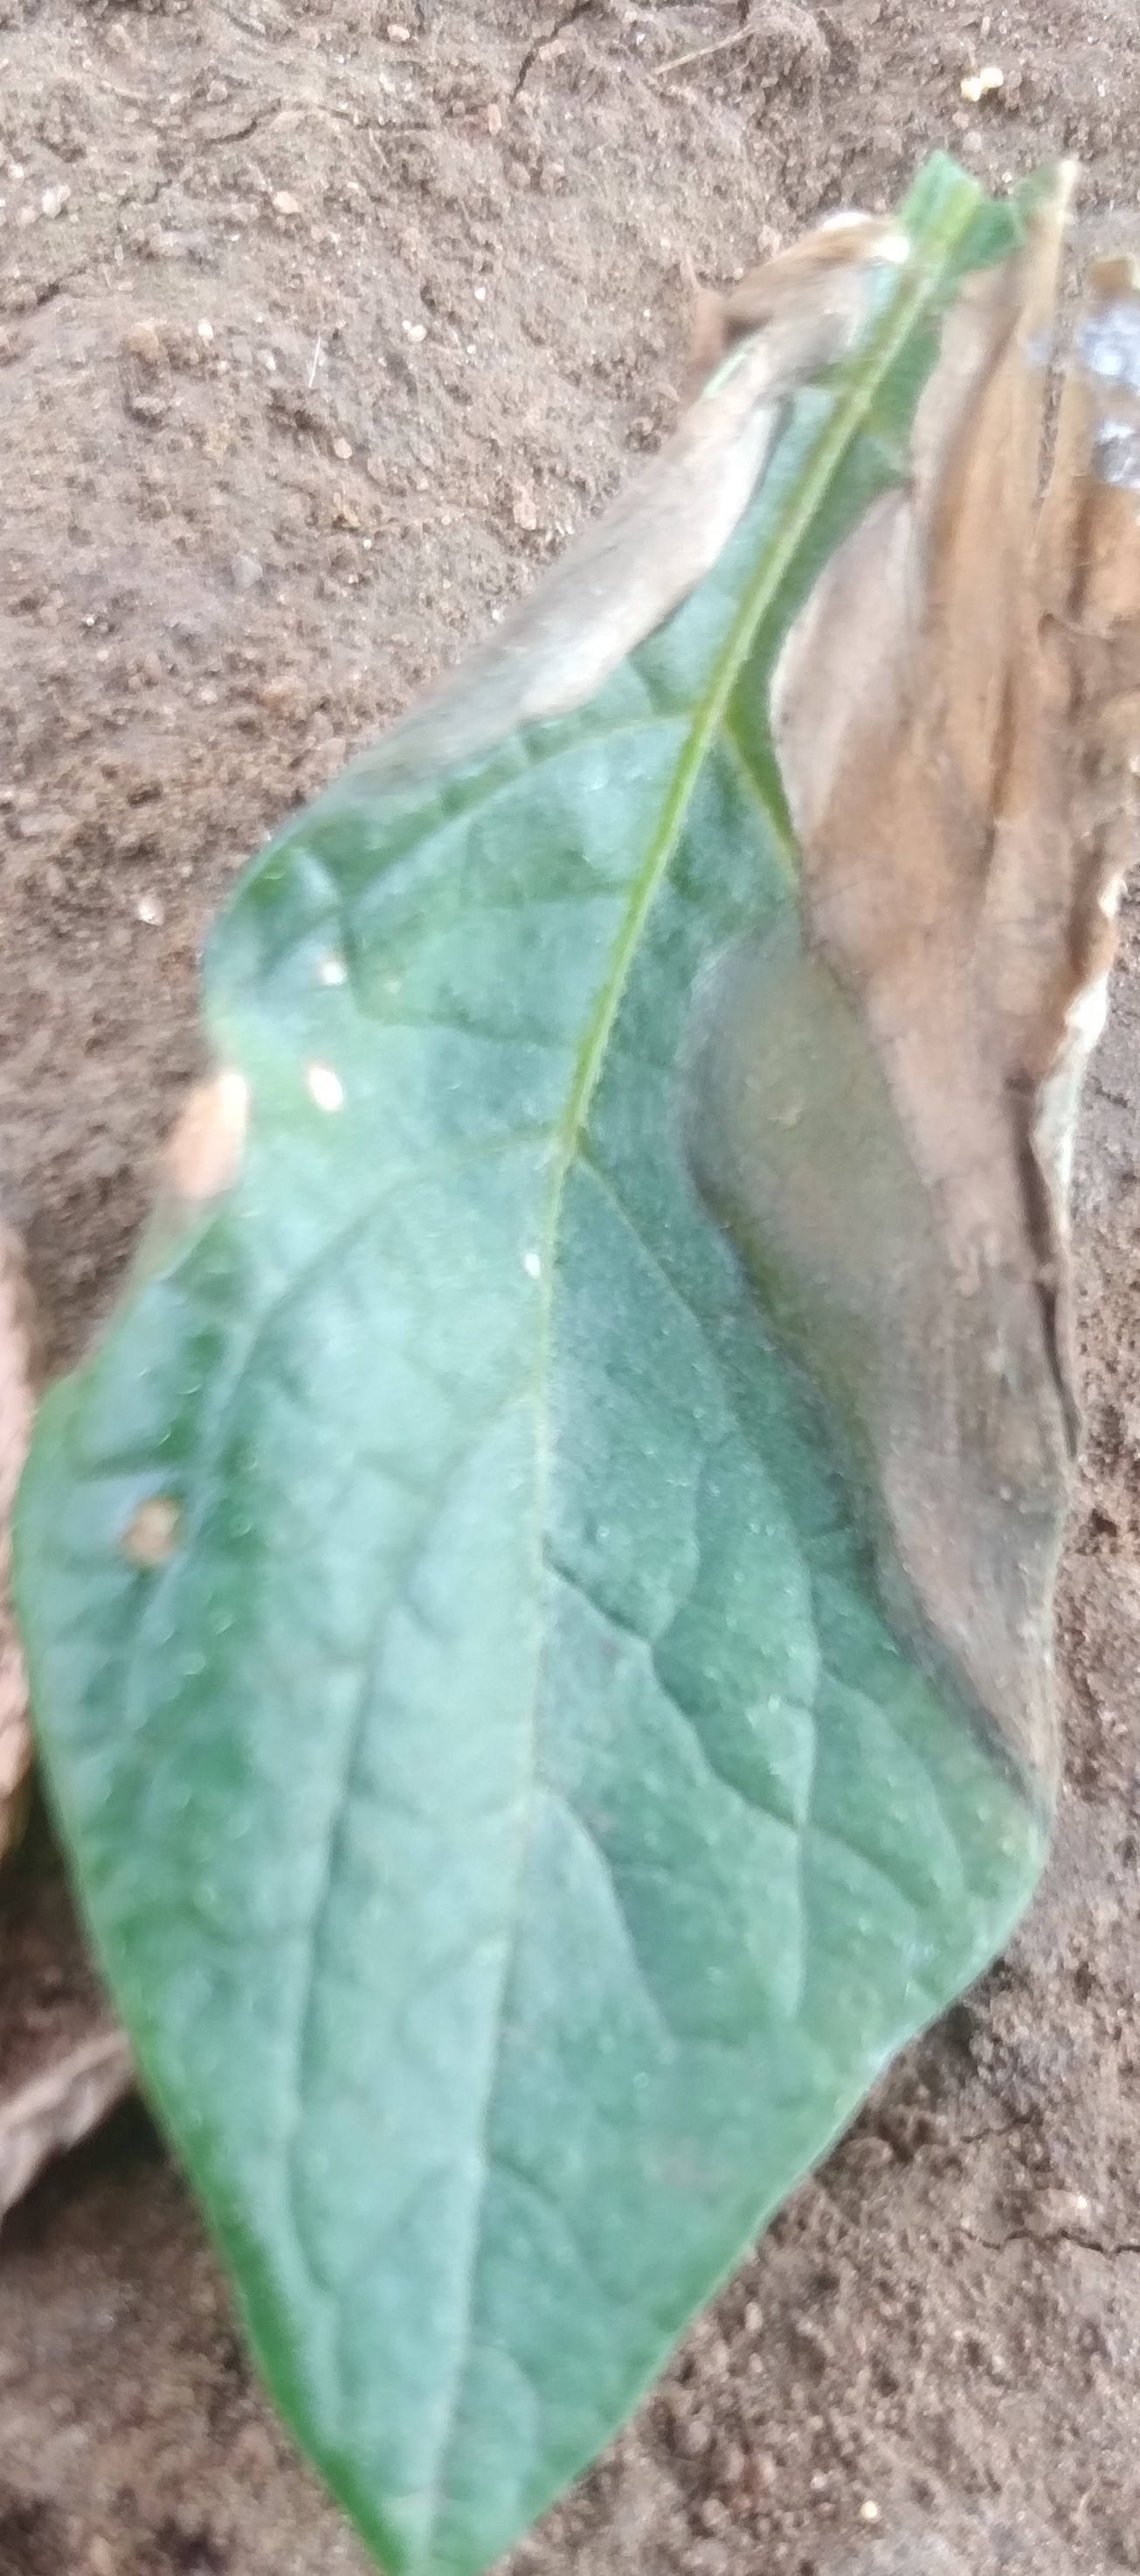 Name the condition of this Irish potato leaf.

early blight
